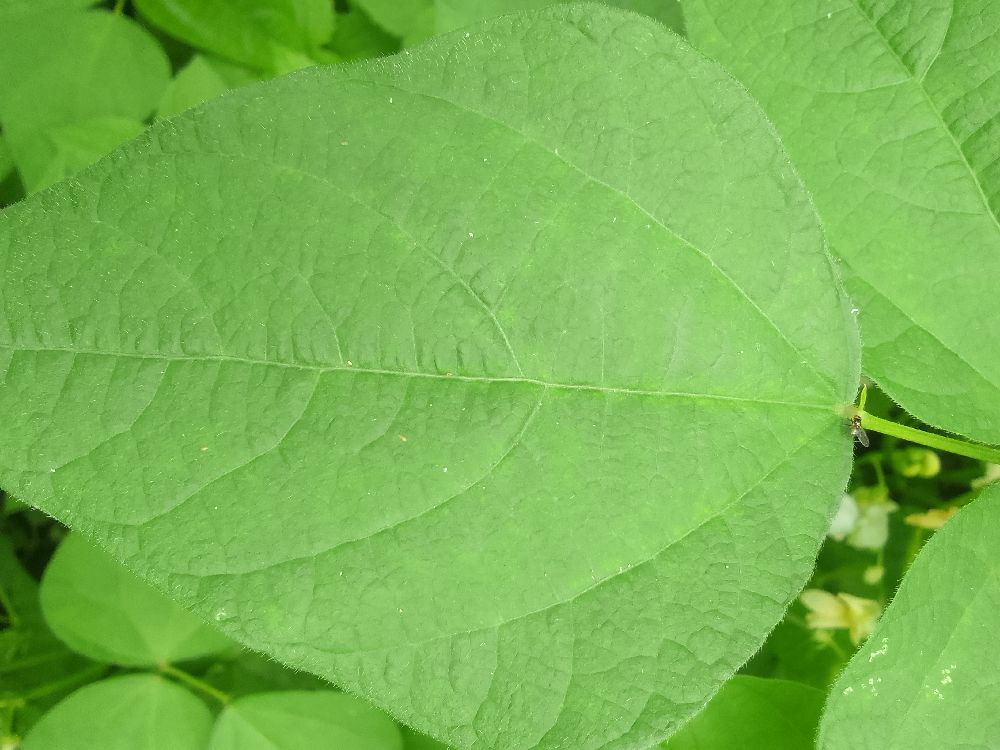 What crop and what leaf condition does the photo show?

common bean, healthy
